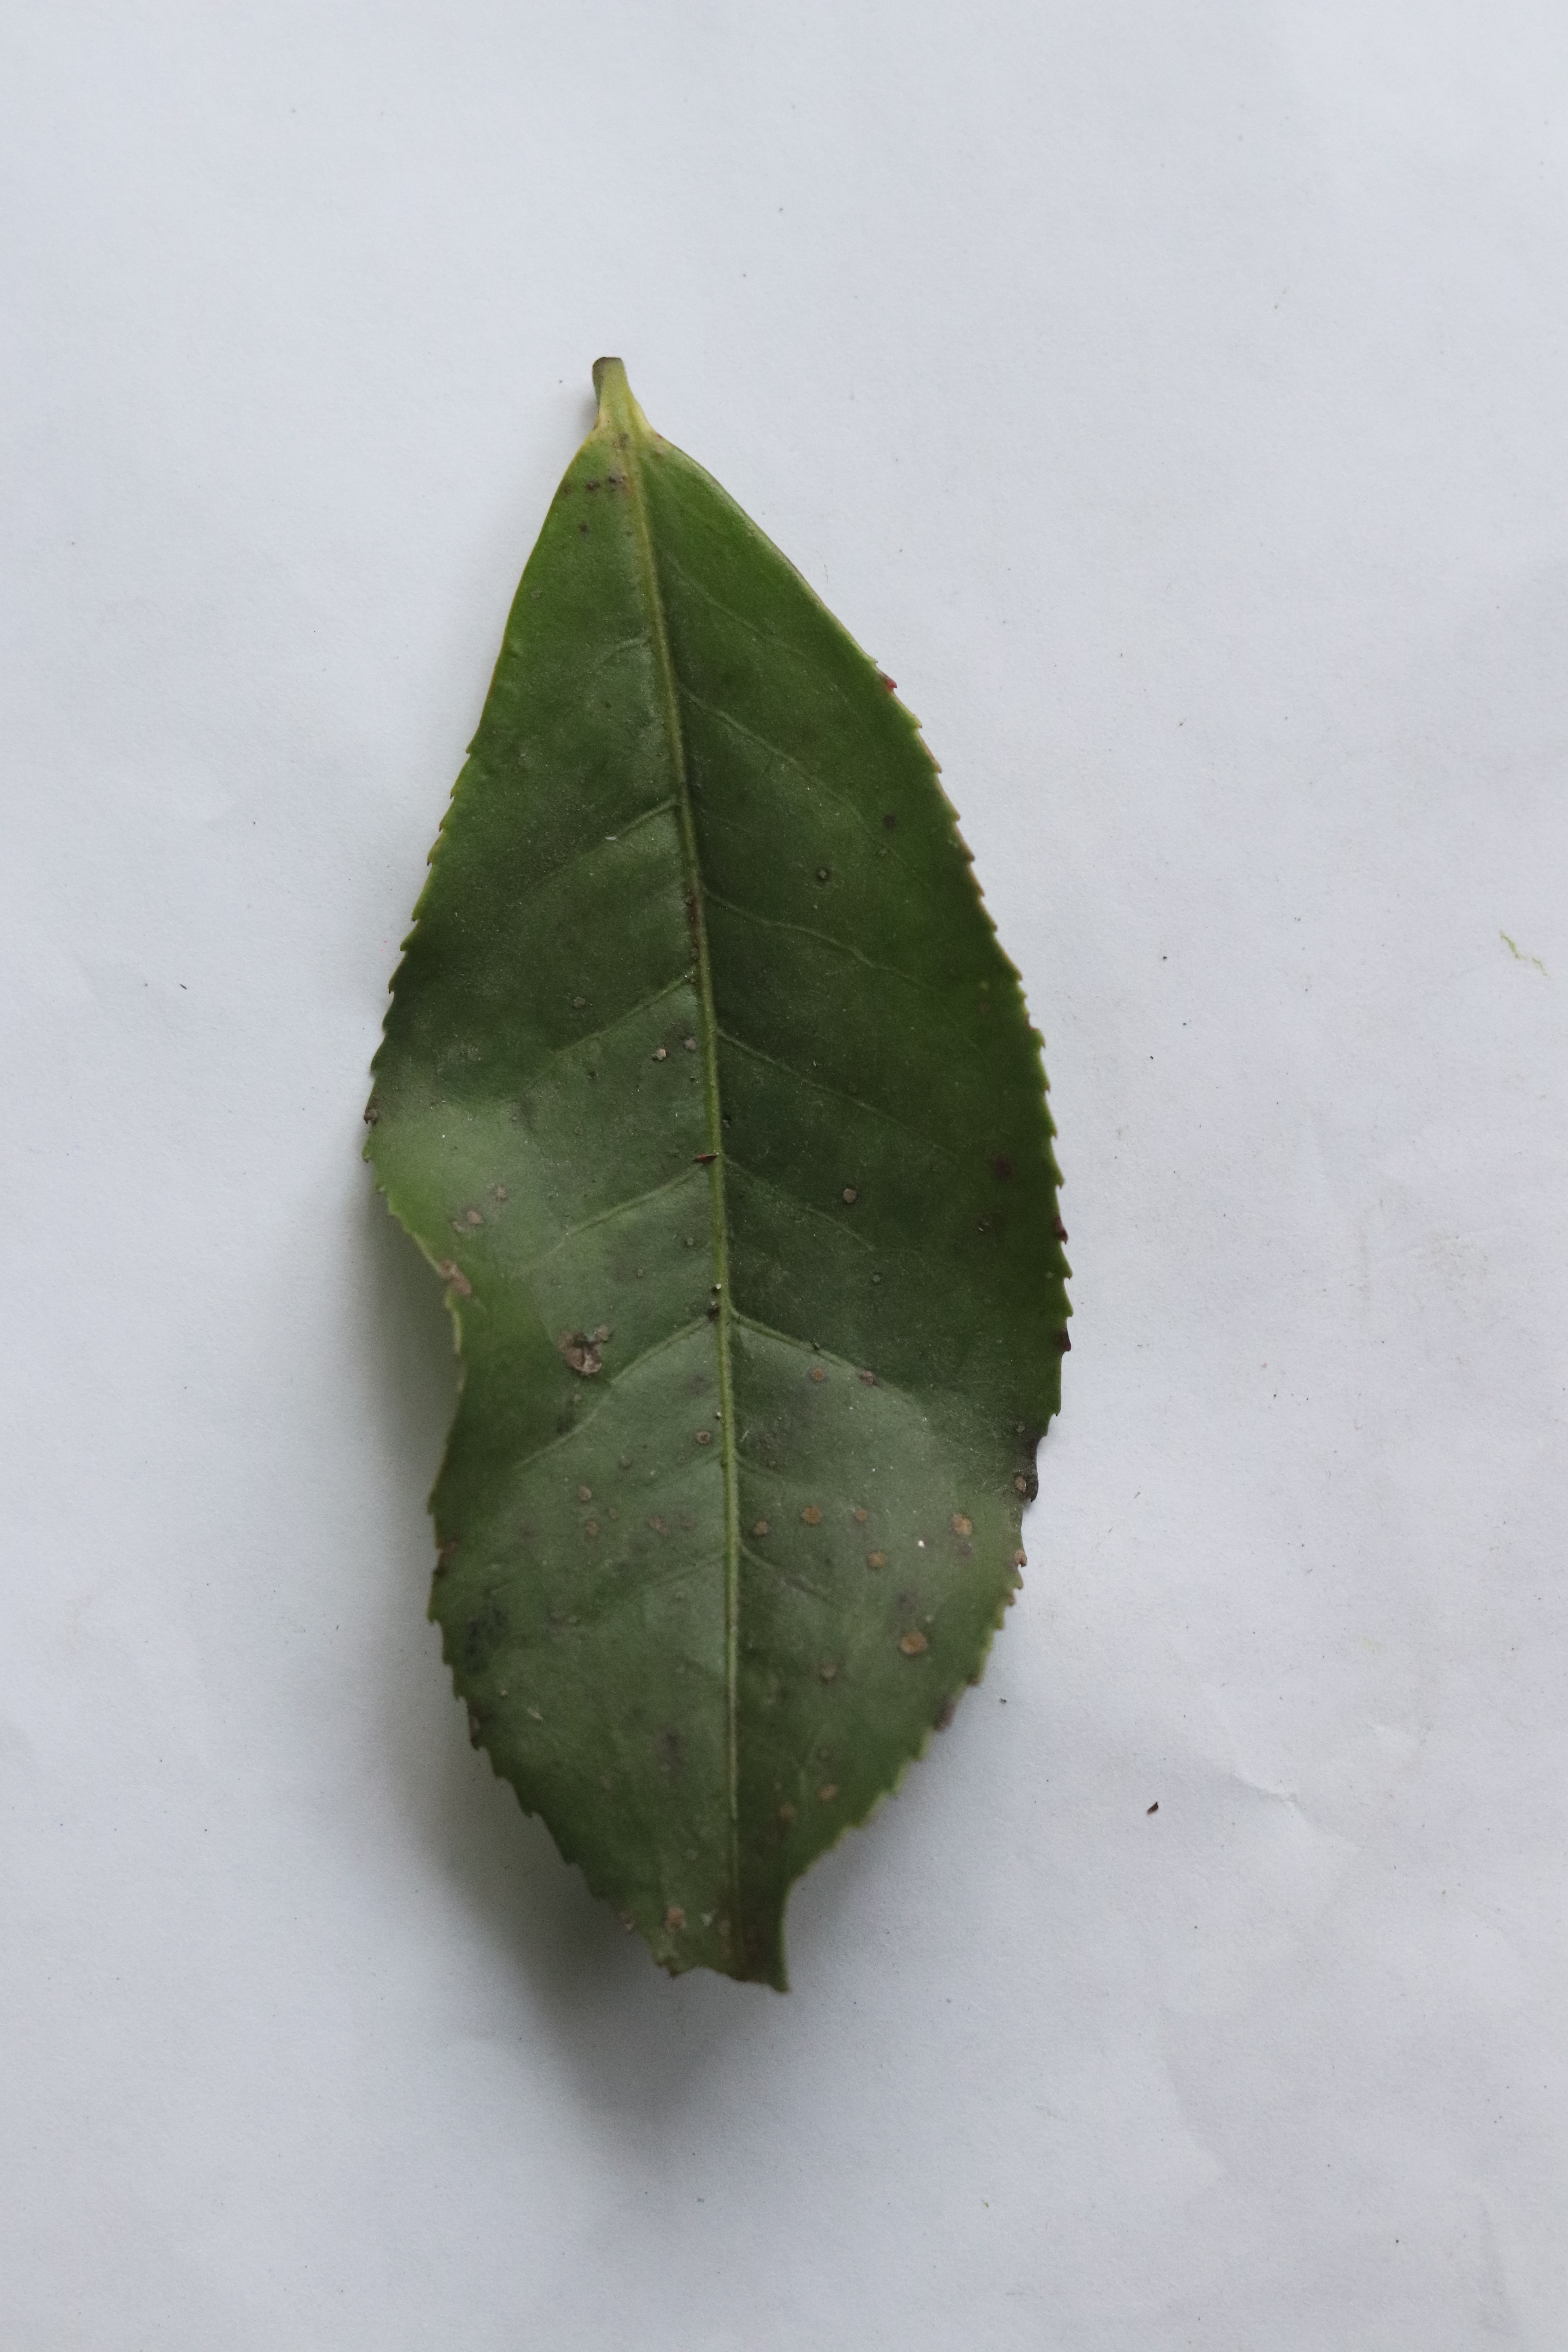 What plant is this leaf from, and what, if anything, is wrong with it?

tea, algal leaf
